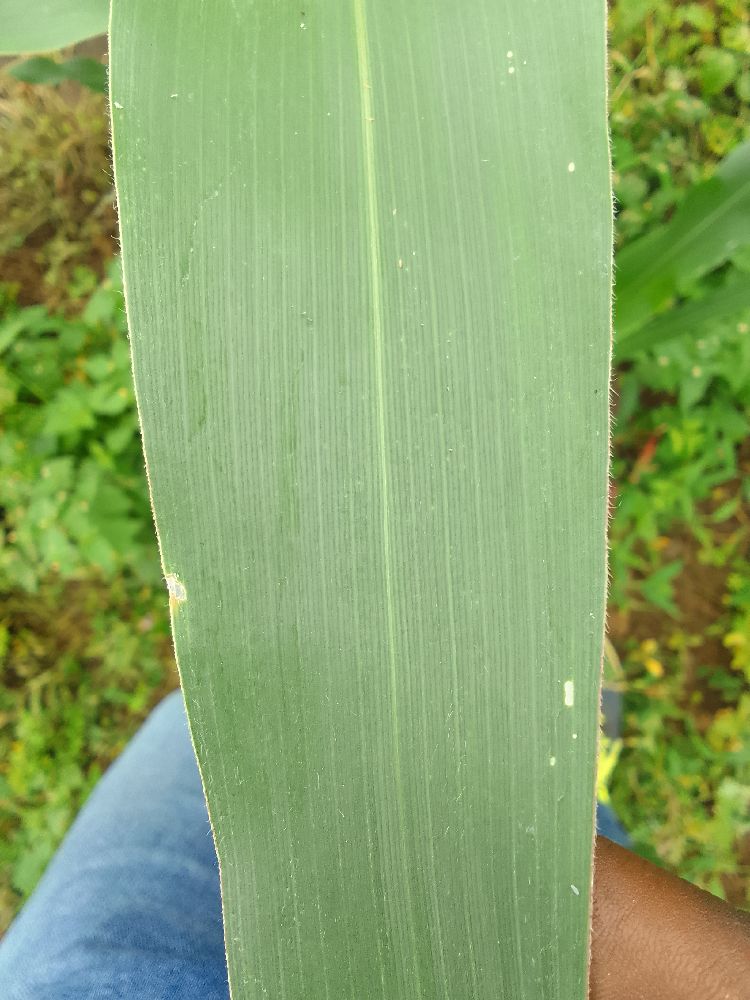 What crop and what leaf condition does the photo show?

maize, healthy
